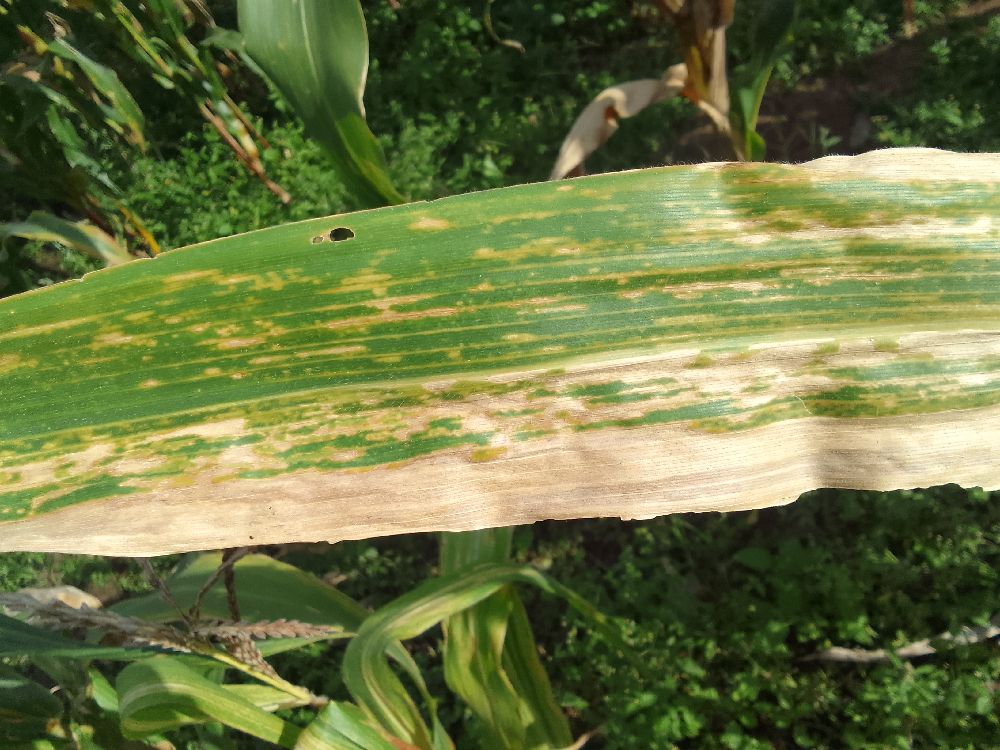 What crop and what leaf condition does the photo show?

maize, maize lethal necrosis
